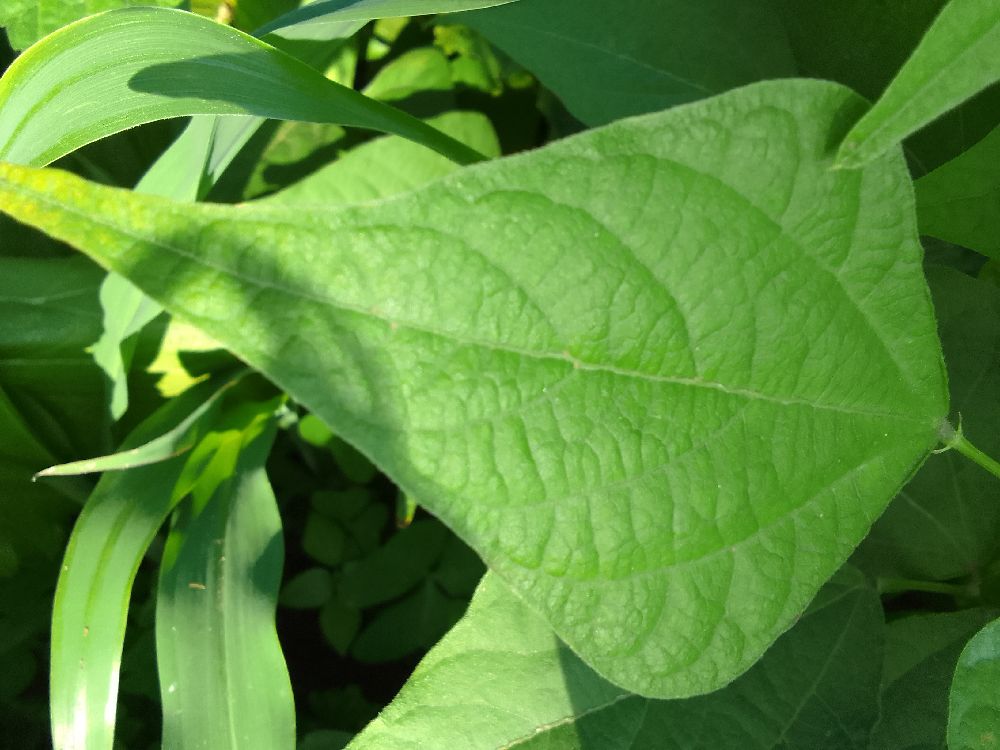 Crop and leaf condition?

common bean, healthy
